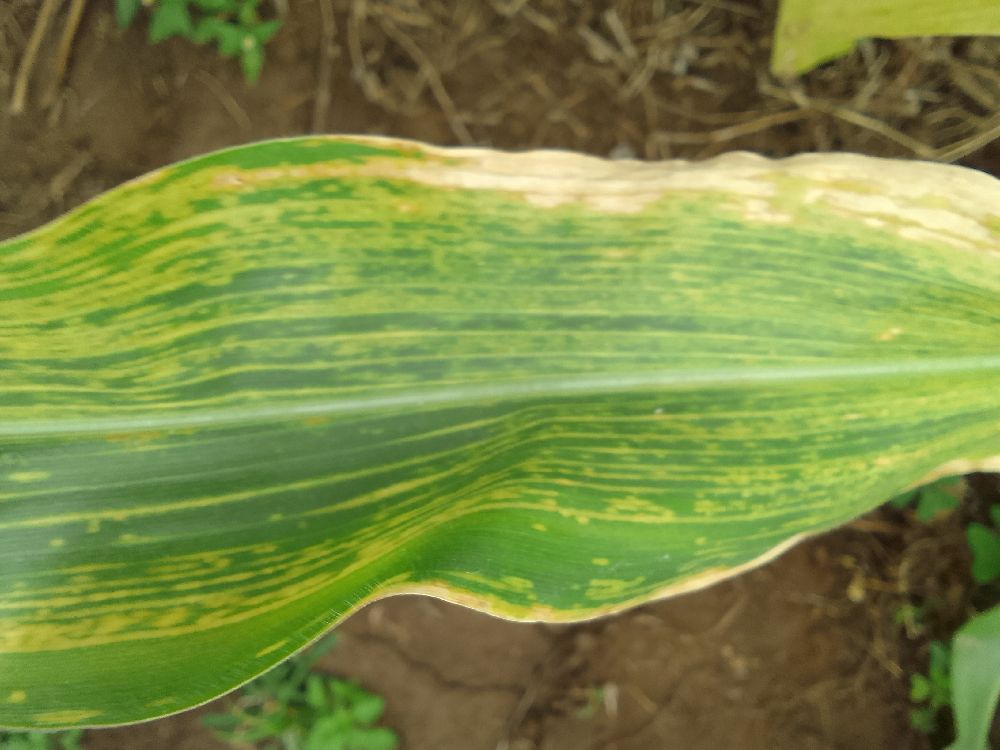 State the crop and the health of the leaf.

maize, maize lethal necrosis
